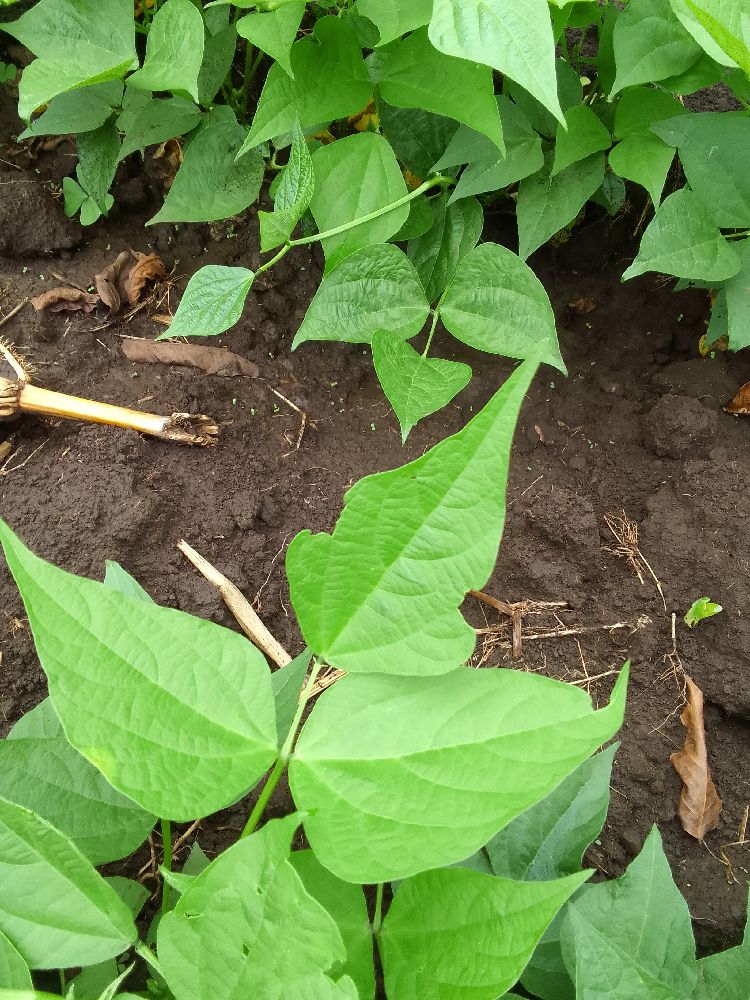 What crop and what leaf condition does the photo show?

common bean, healthy
